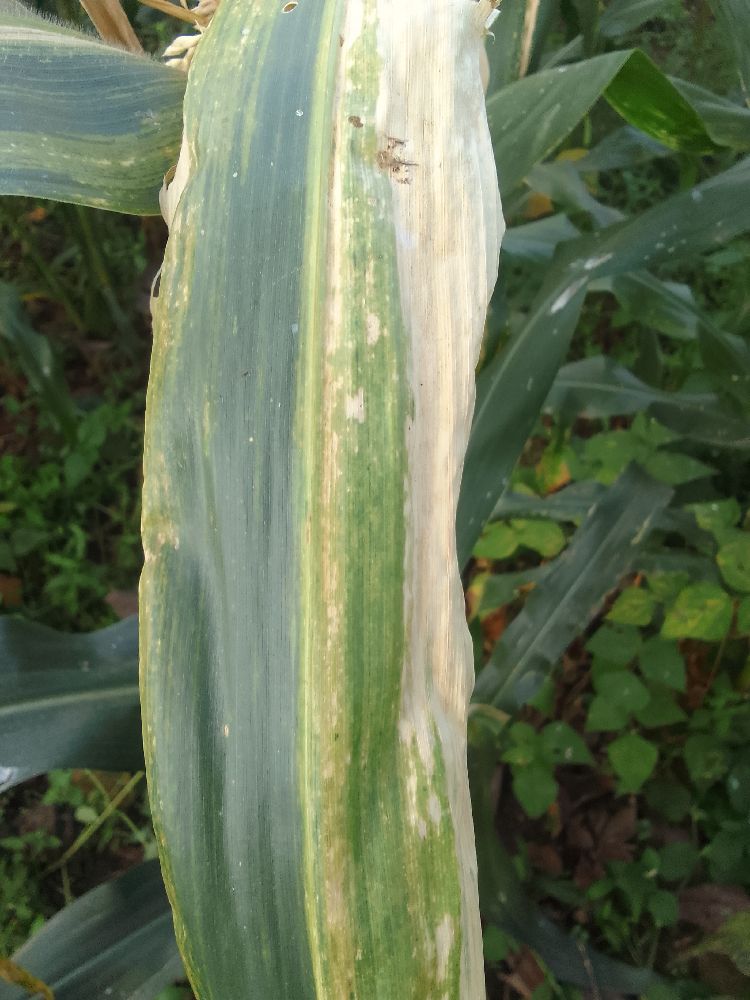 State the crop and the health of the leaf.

maize, maize lethal necrosis
